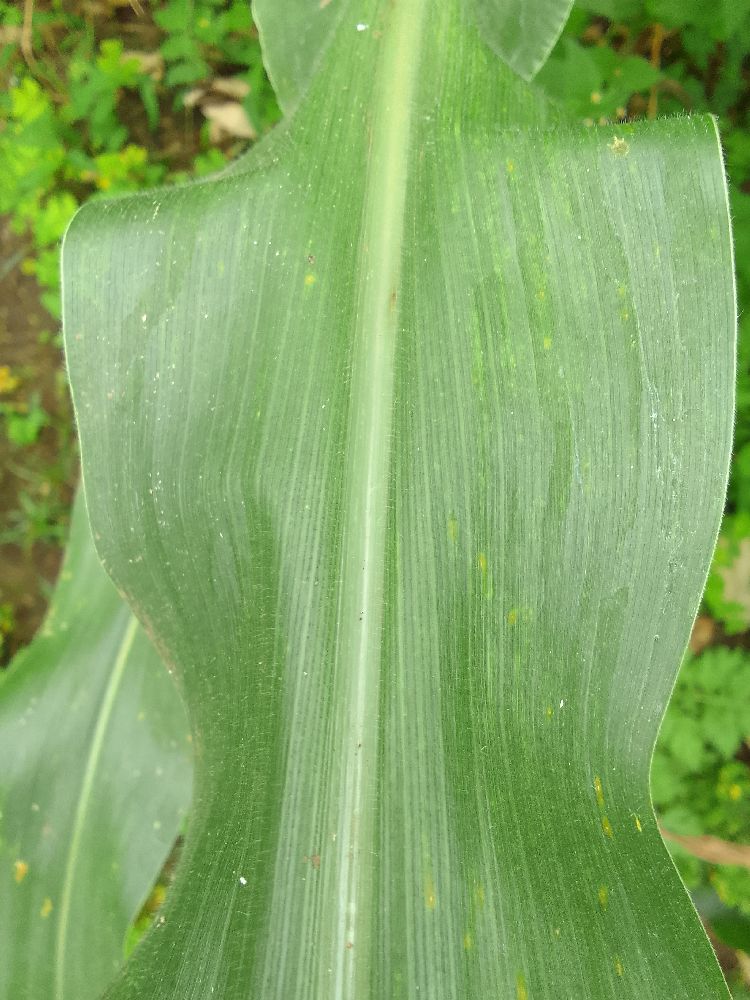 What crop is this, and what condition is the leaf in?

maize, healthy
